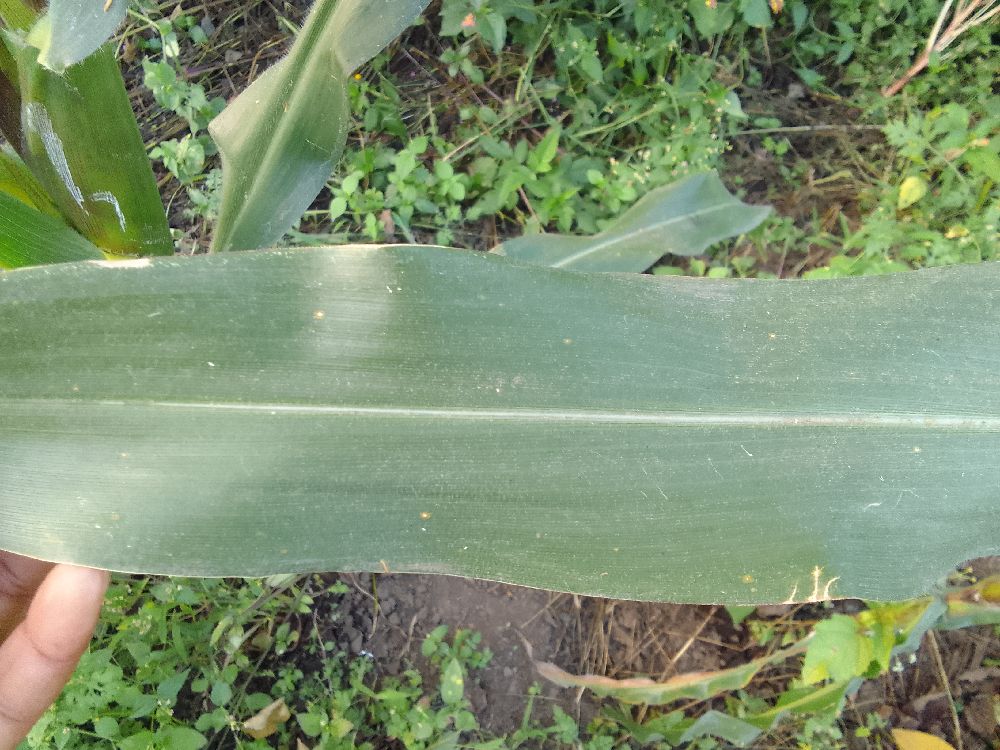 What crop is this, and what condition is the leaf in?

maize, healthy
